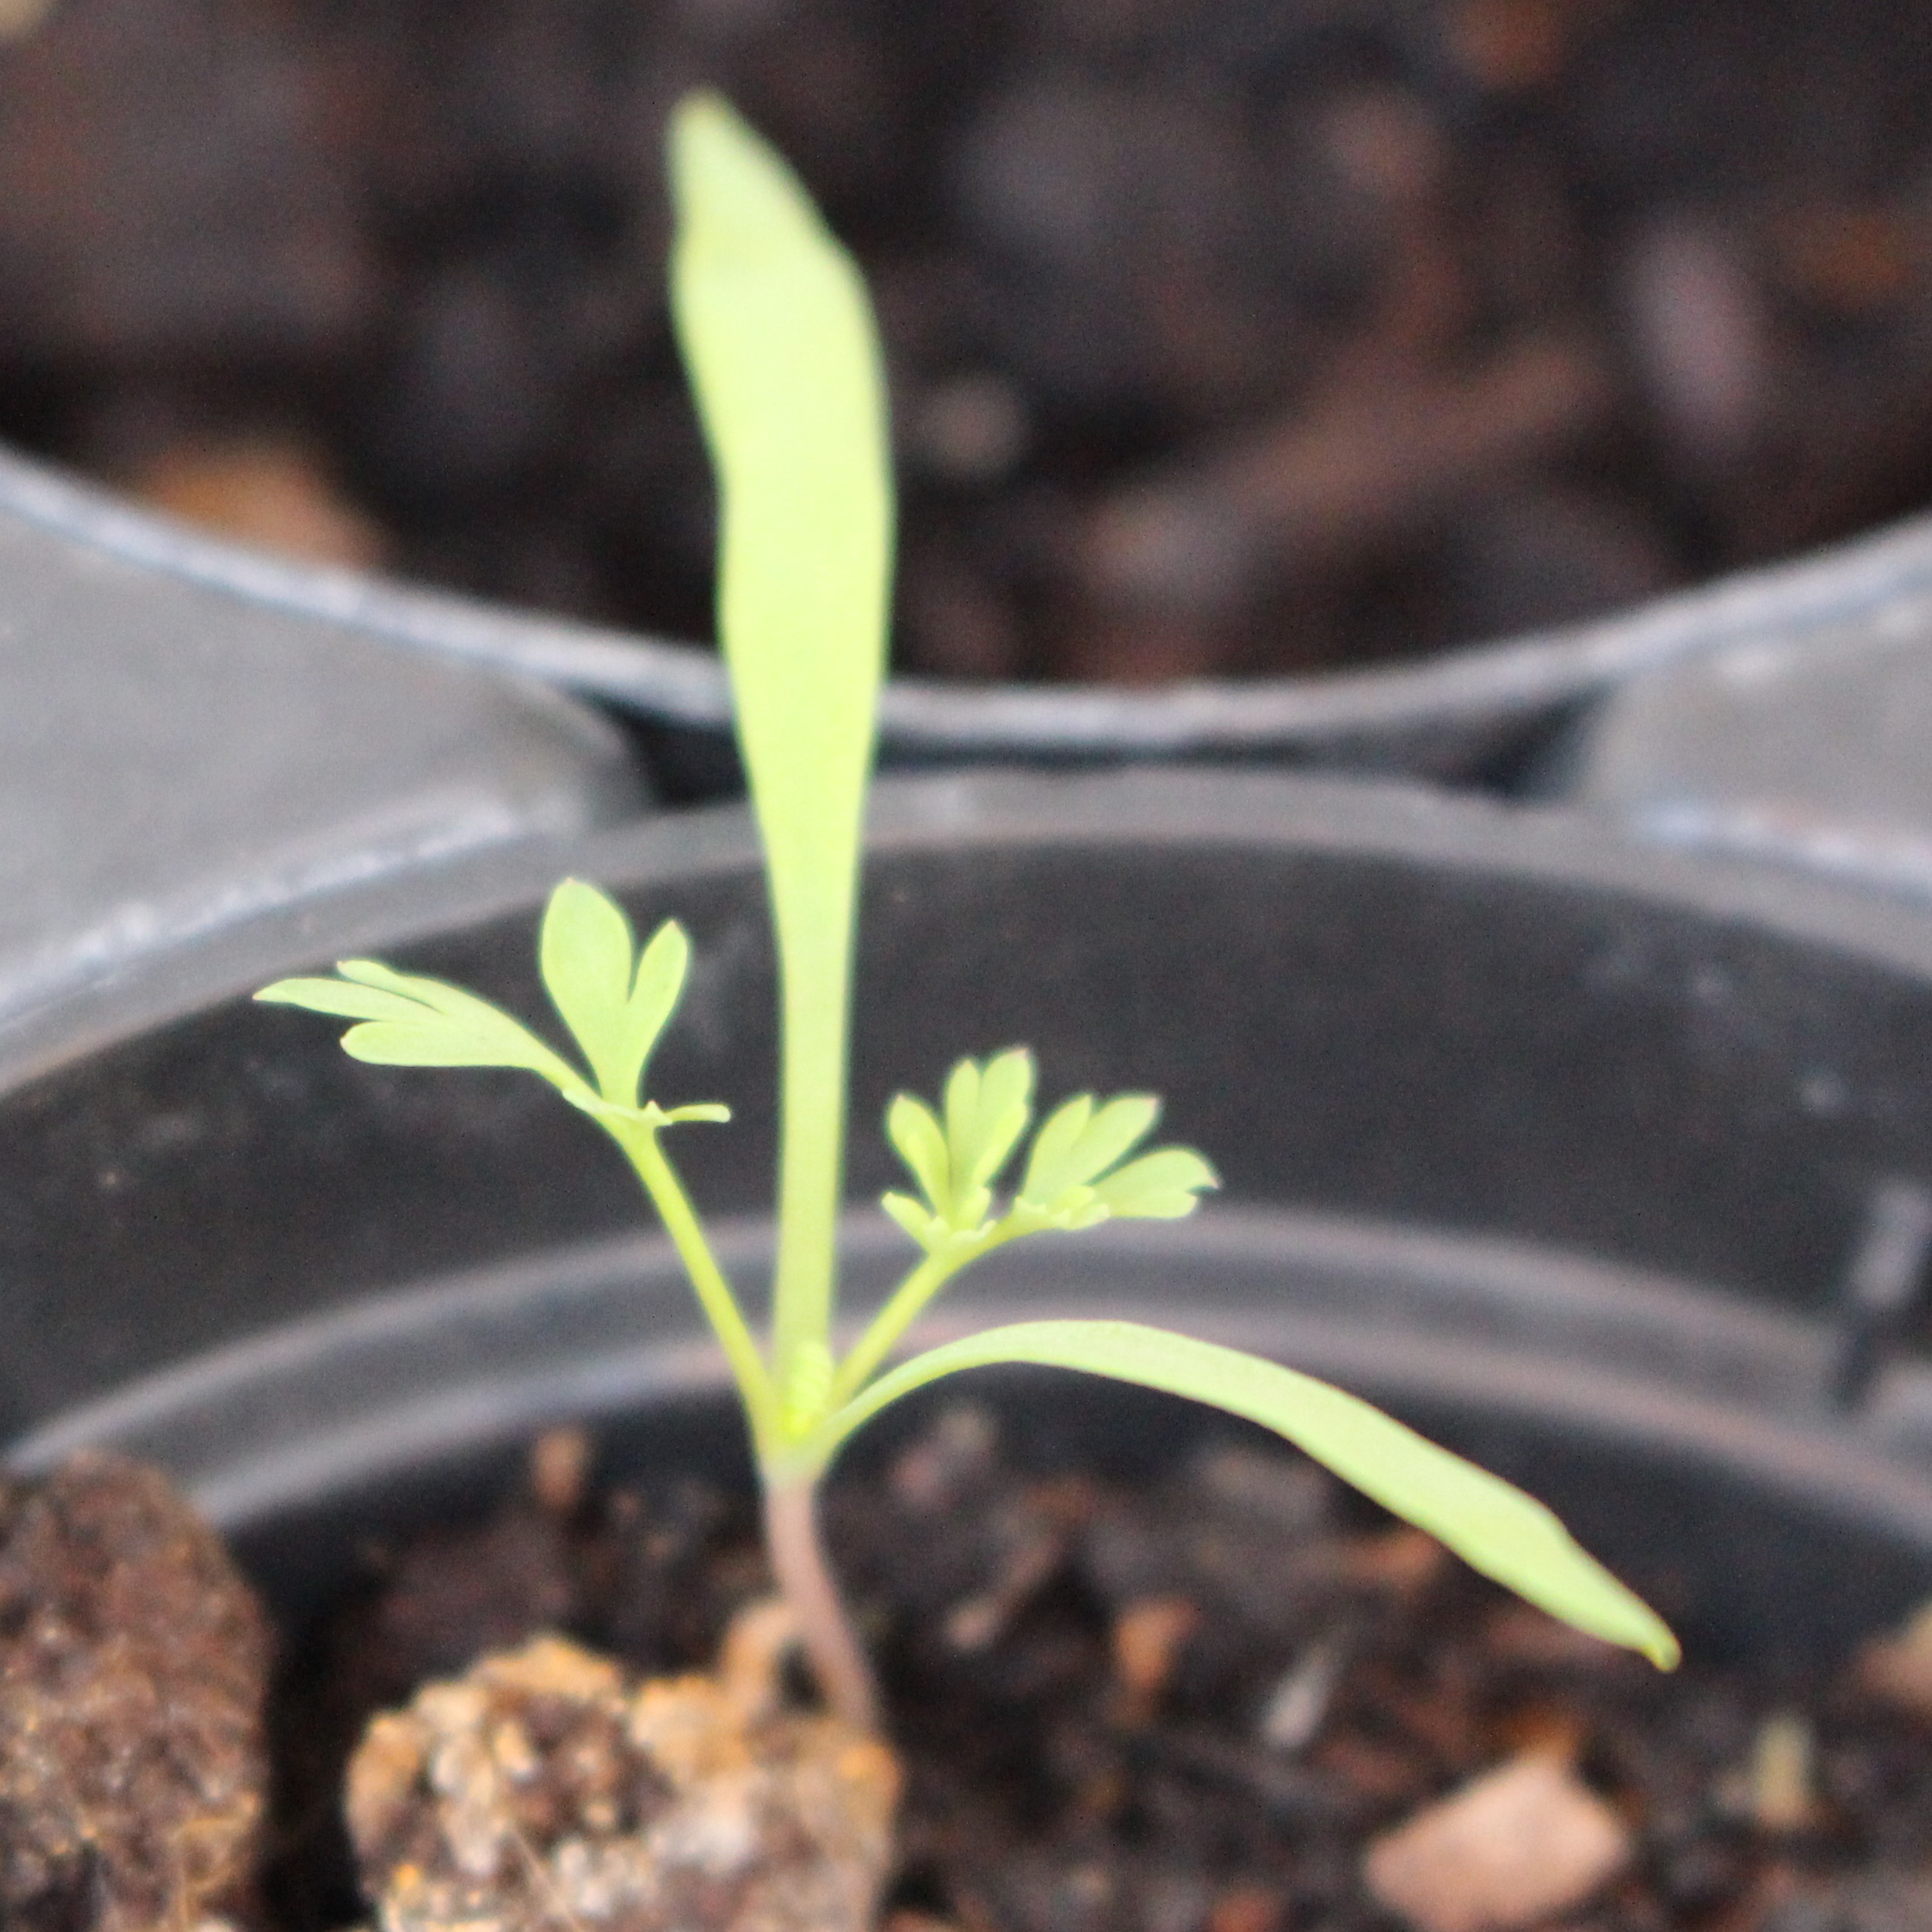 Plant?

Fumaria officinalis
